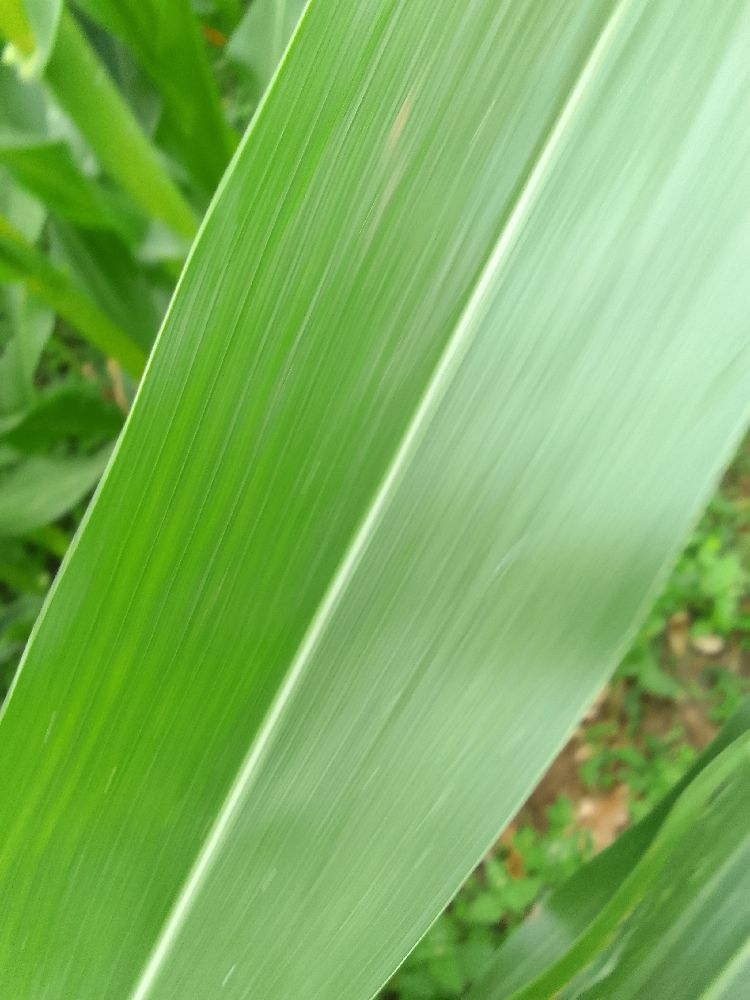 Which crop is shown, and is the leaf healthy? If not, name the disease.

maize, healthy
